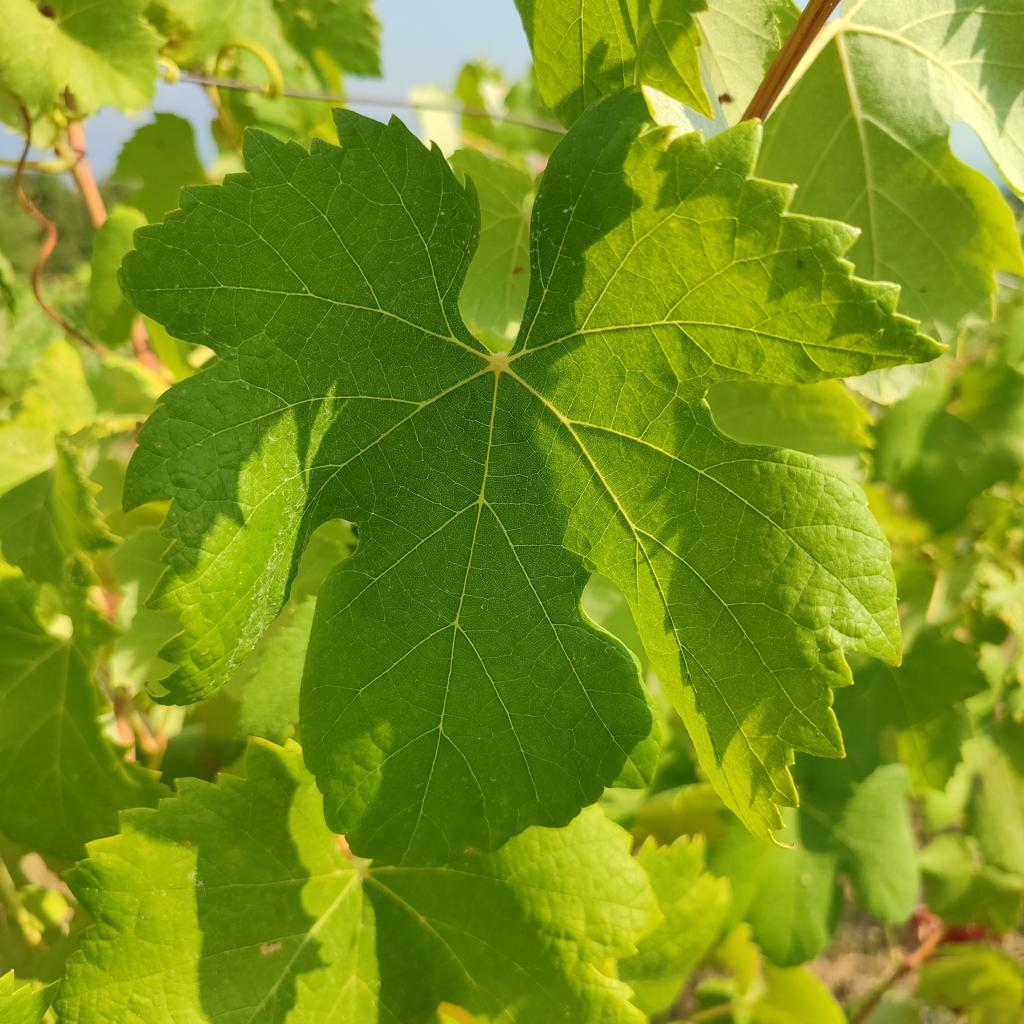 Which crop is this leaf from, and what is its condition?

grapevine, healthy
